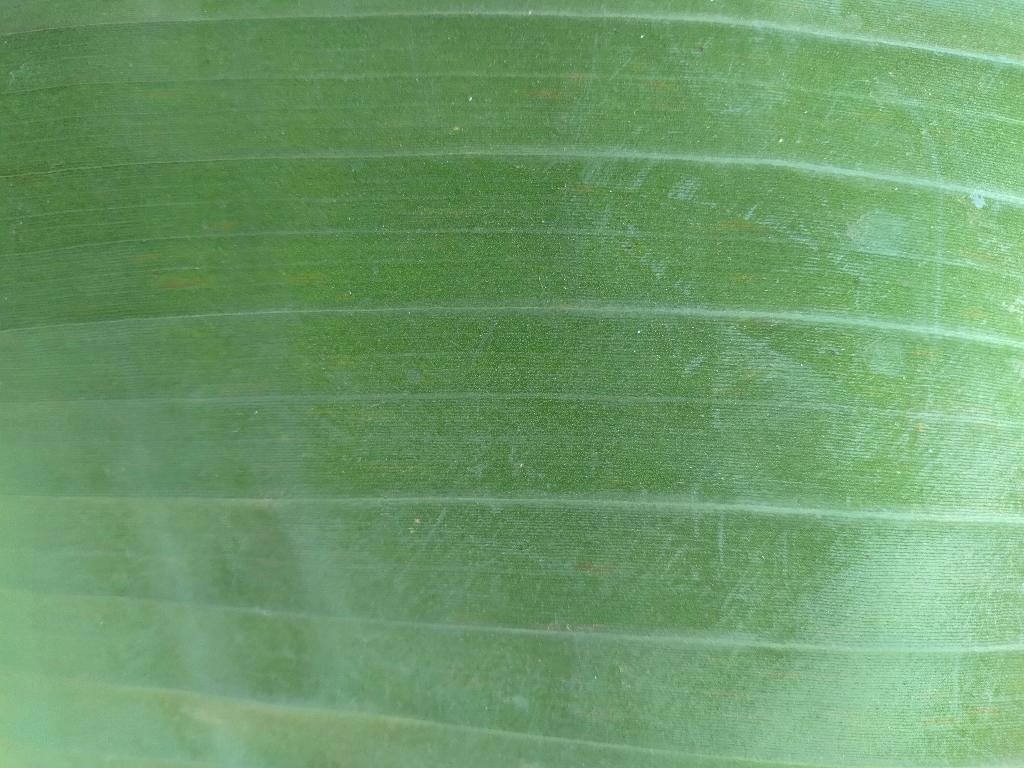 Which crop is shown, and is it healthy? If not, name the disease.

banana, healthy
